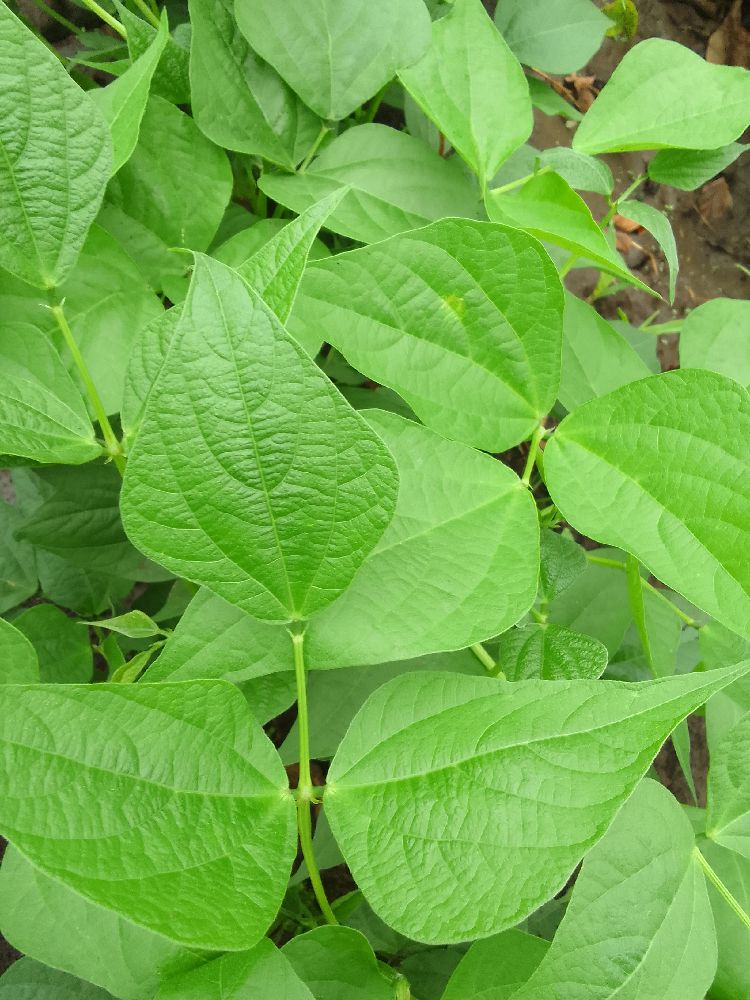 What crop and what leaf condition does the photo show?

common bean, healthy
